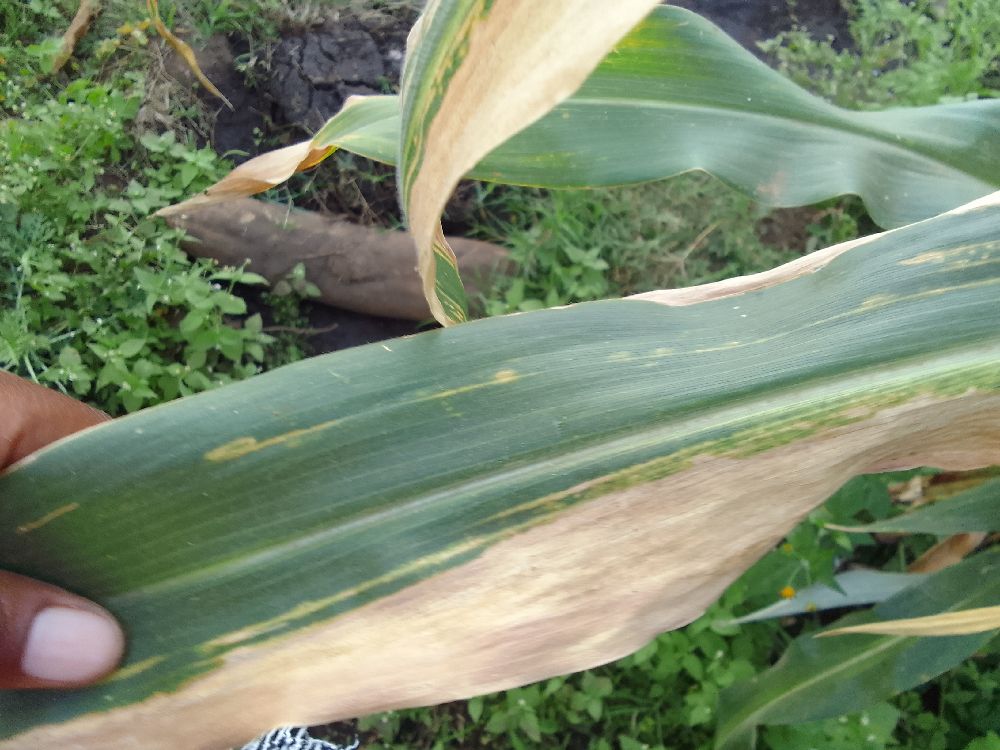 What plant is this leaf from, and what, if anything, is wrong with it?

maize, maize lethal necrosis
